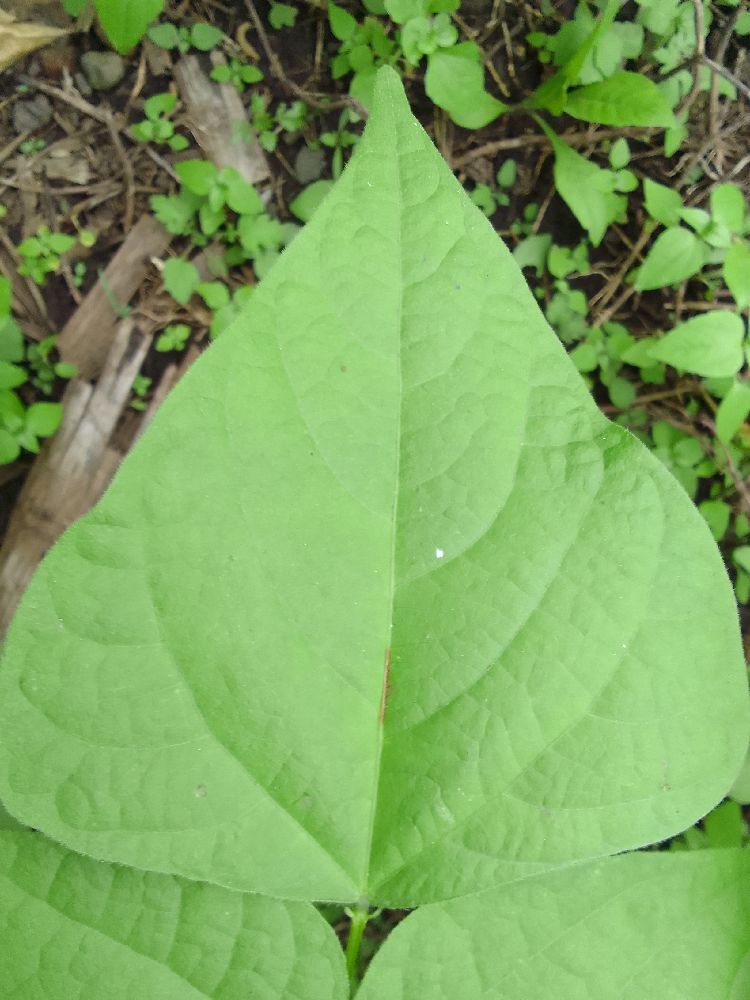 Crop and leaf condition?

common bean, healthy
